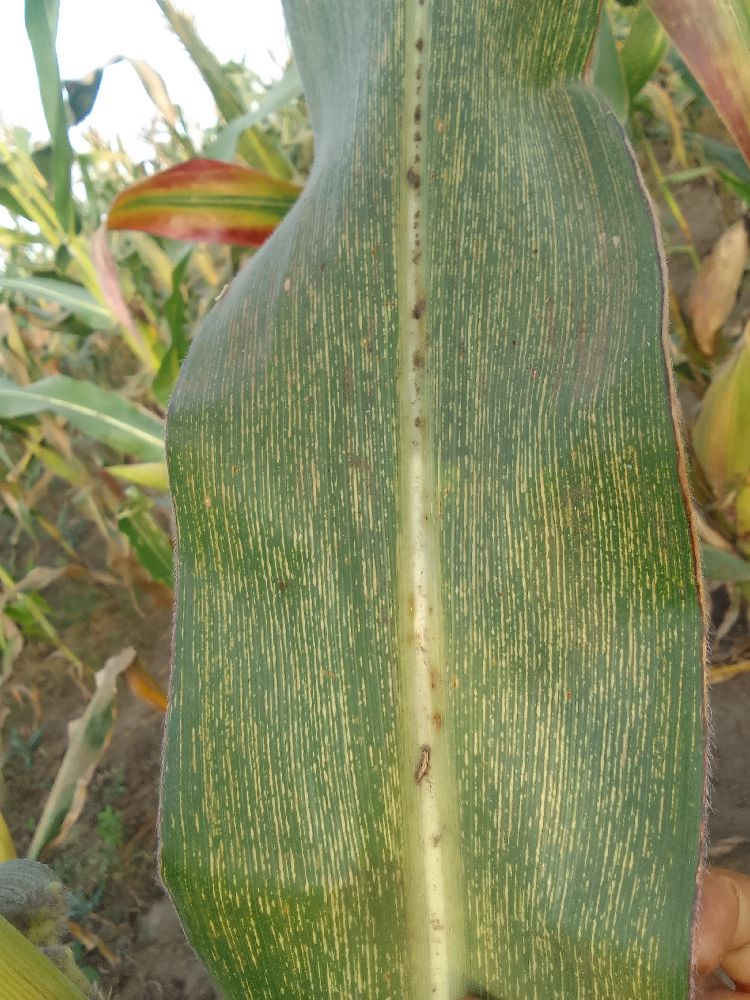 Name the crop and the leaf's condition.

maize, maize streak virus
